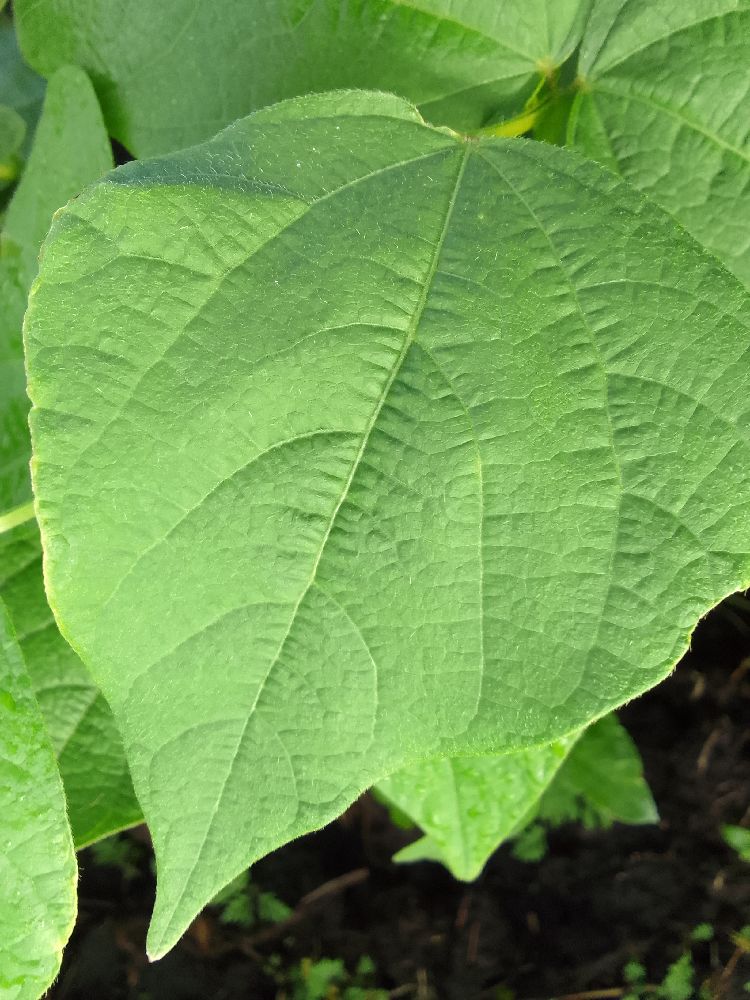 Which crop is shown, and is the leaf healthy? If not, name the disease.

common bean, healthy
